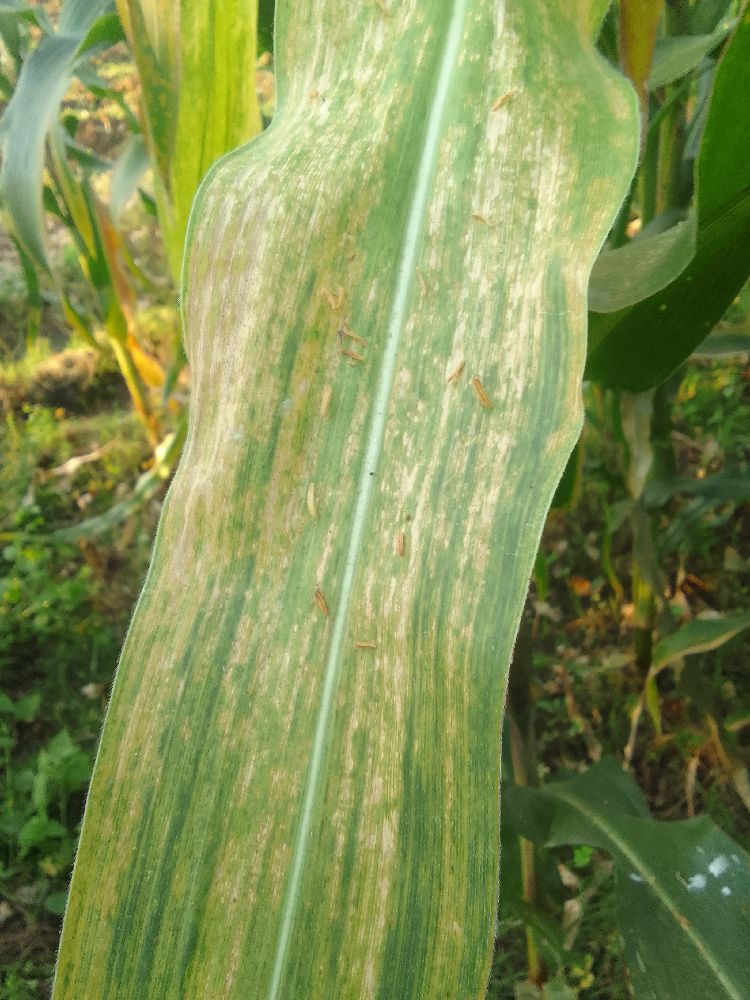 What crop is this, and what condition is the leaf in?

maize, maize lethal necrosis
